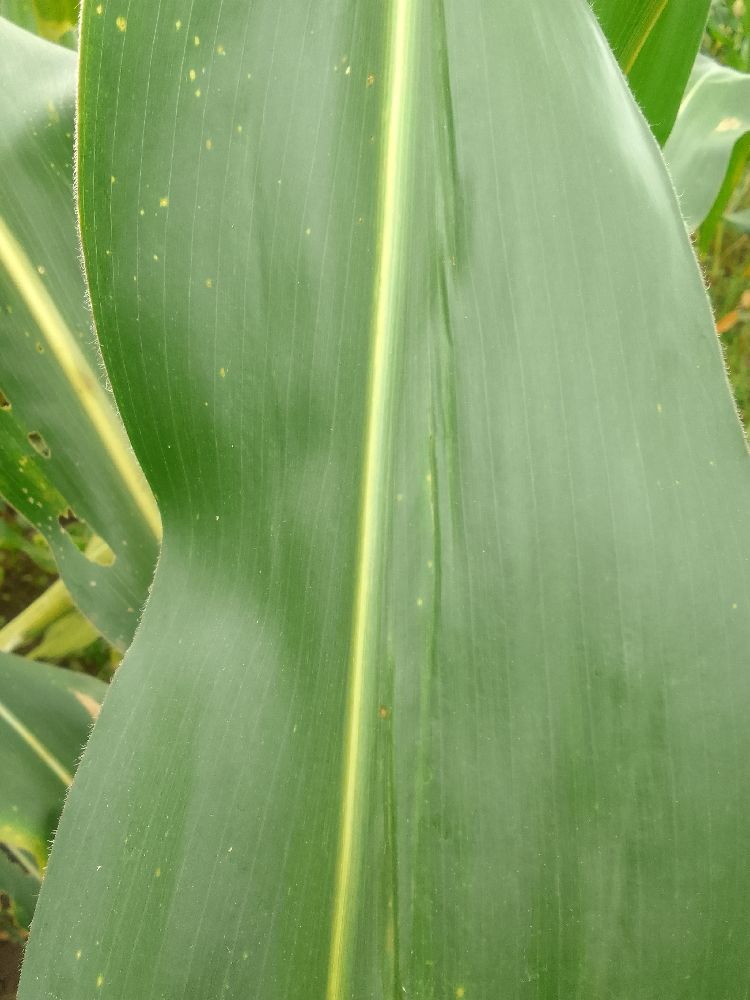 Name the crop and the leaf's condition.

maize, healthy
